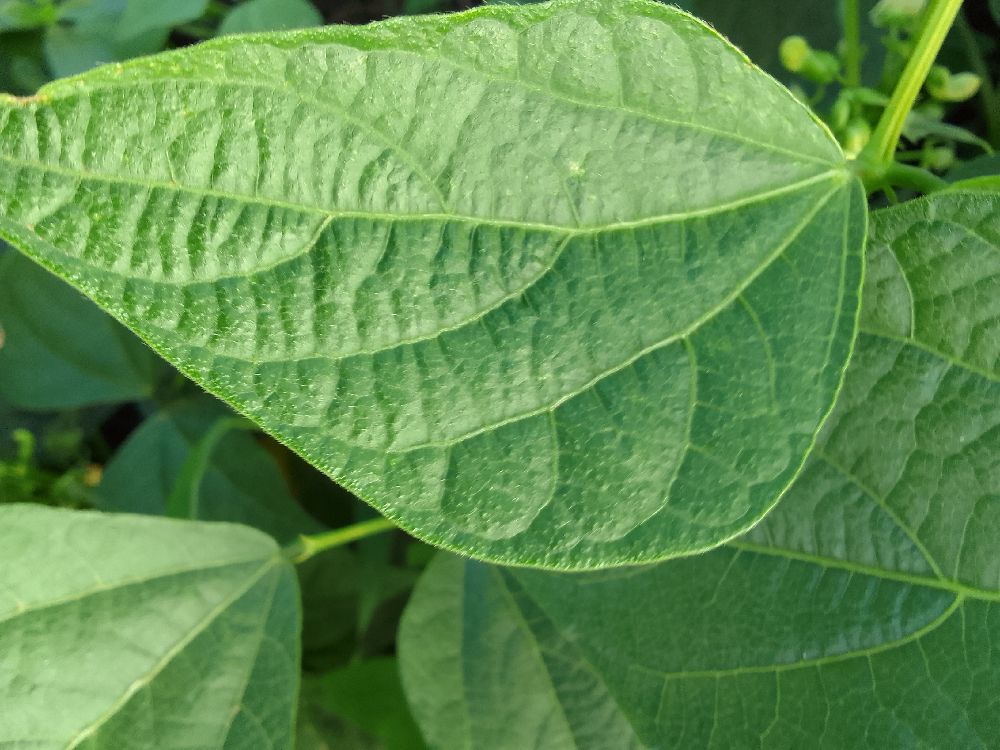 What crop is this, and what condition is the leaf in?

common bean, healthy
